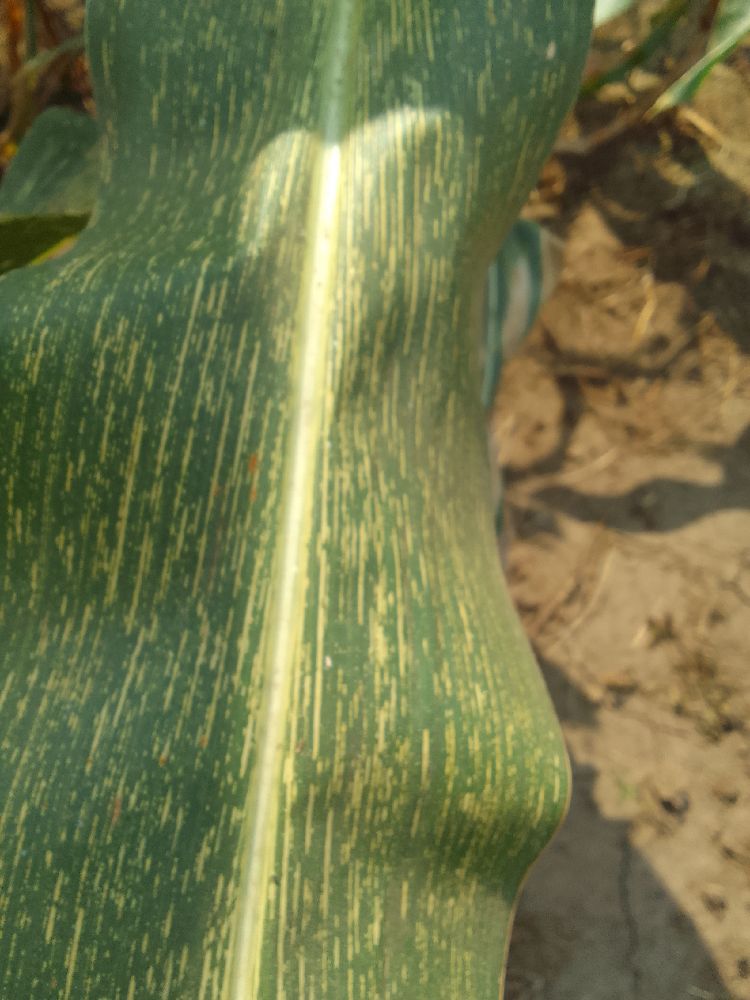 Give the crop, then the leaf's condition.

maize, maize streak virus
